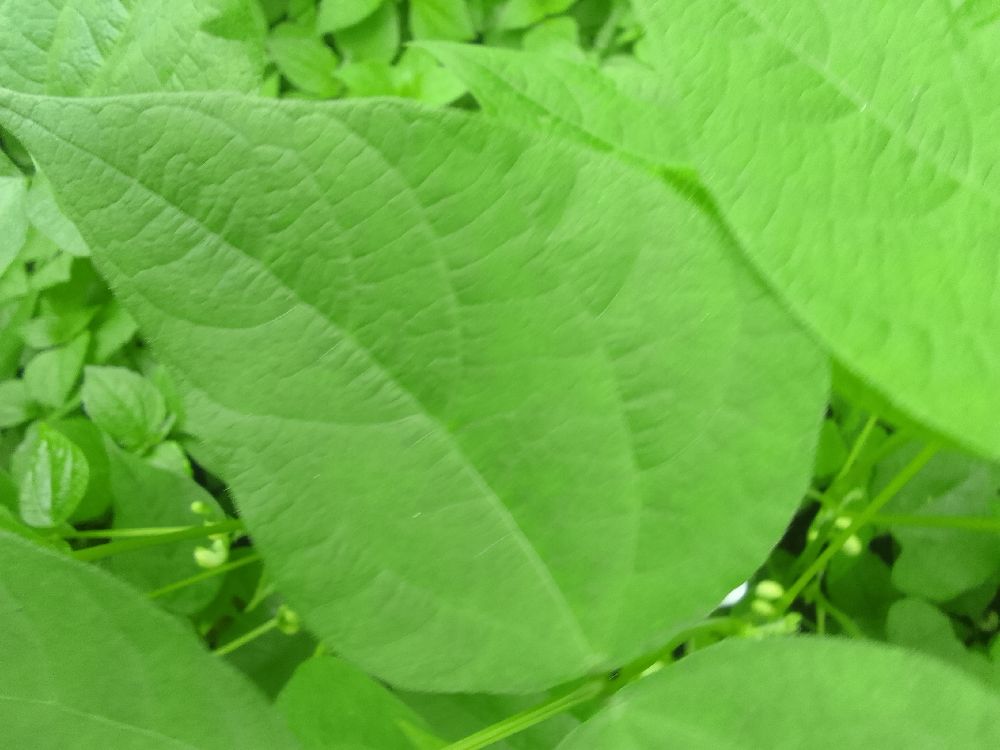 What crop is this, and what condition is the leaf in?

common bean, healthy
